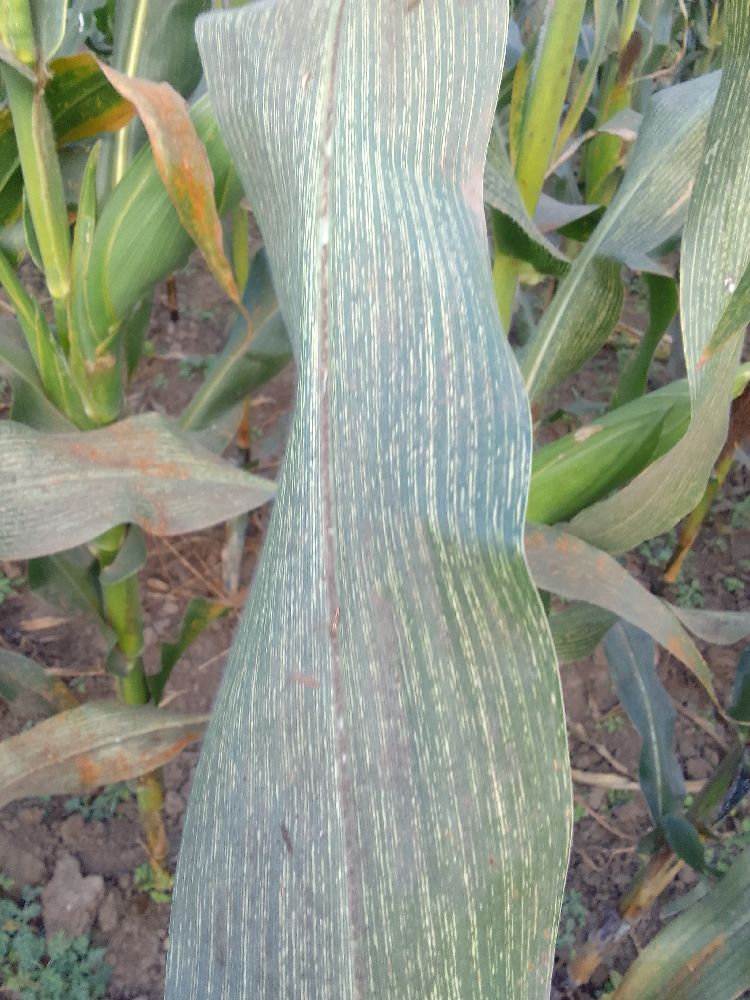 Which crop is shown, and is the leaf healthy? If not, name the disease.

maize, maize streak virus
